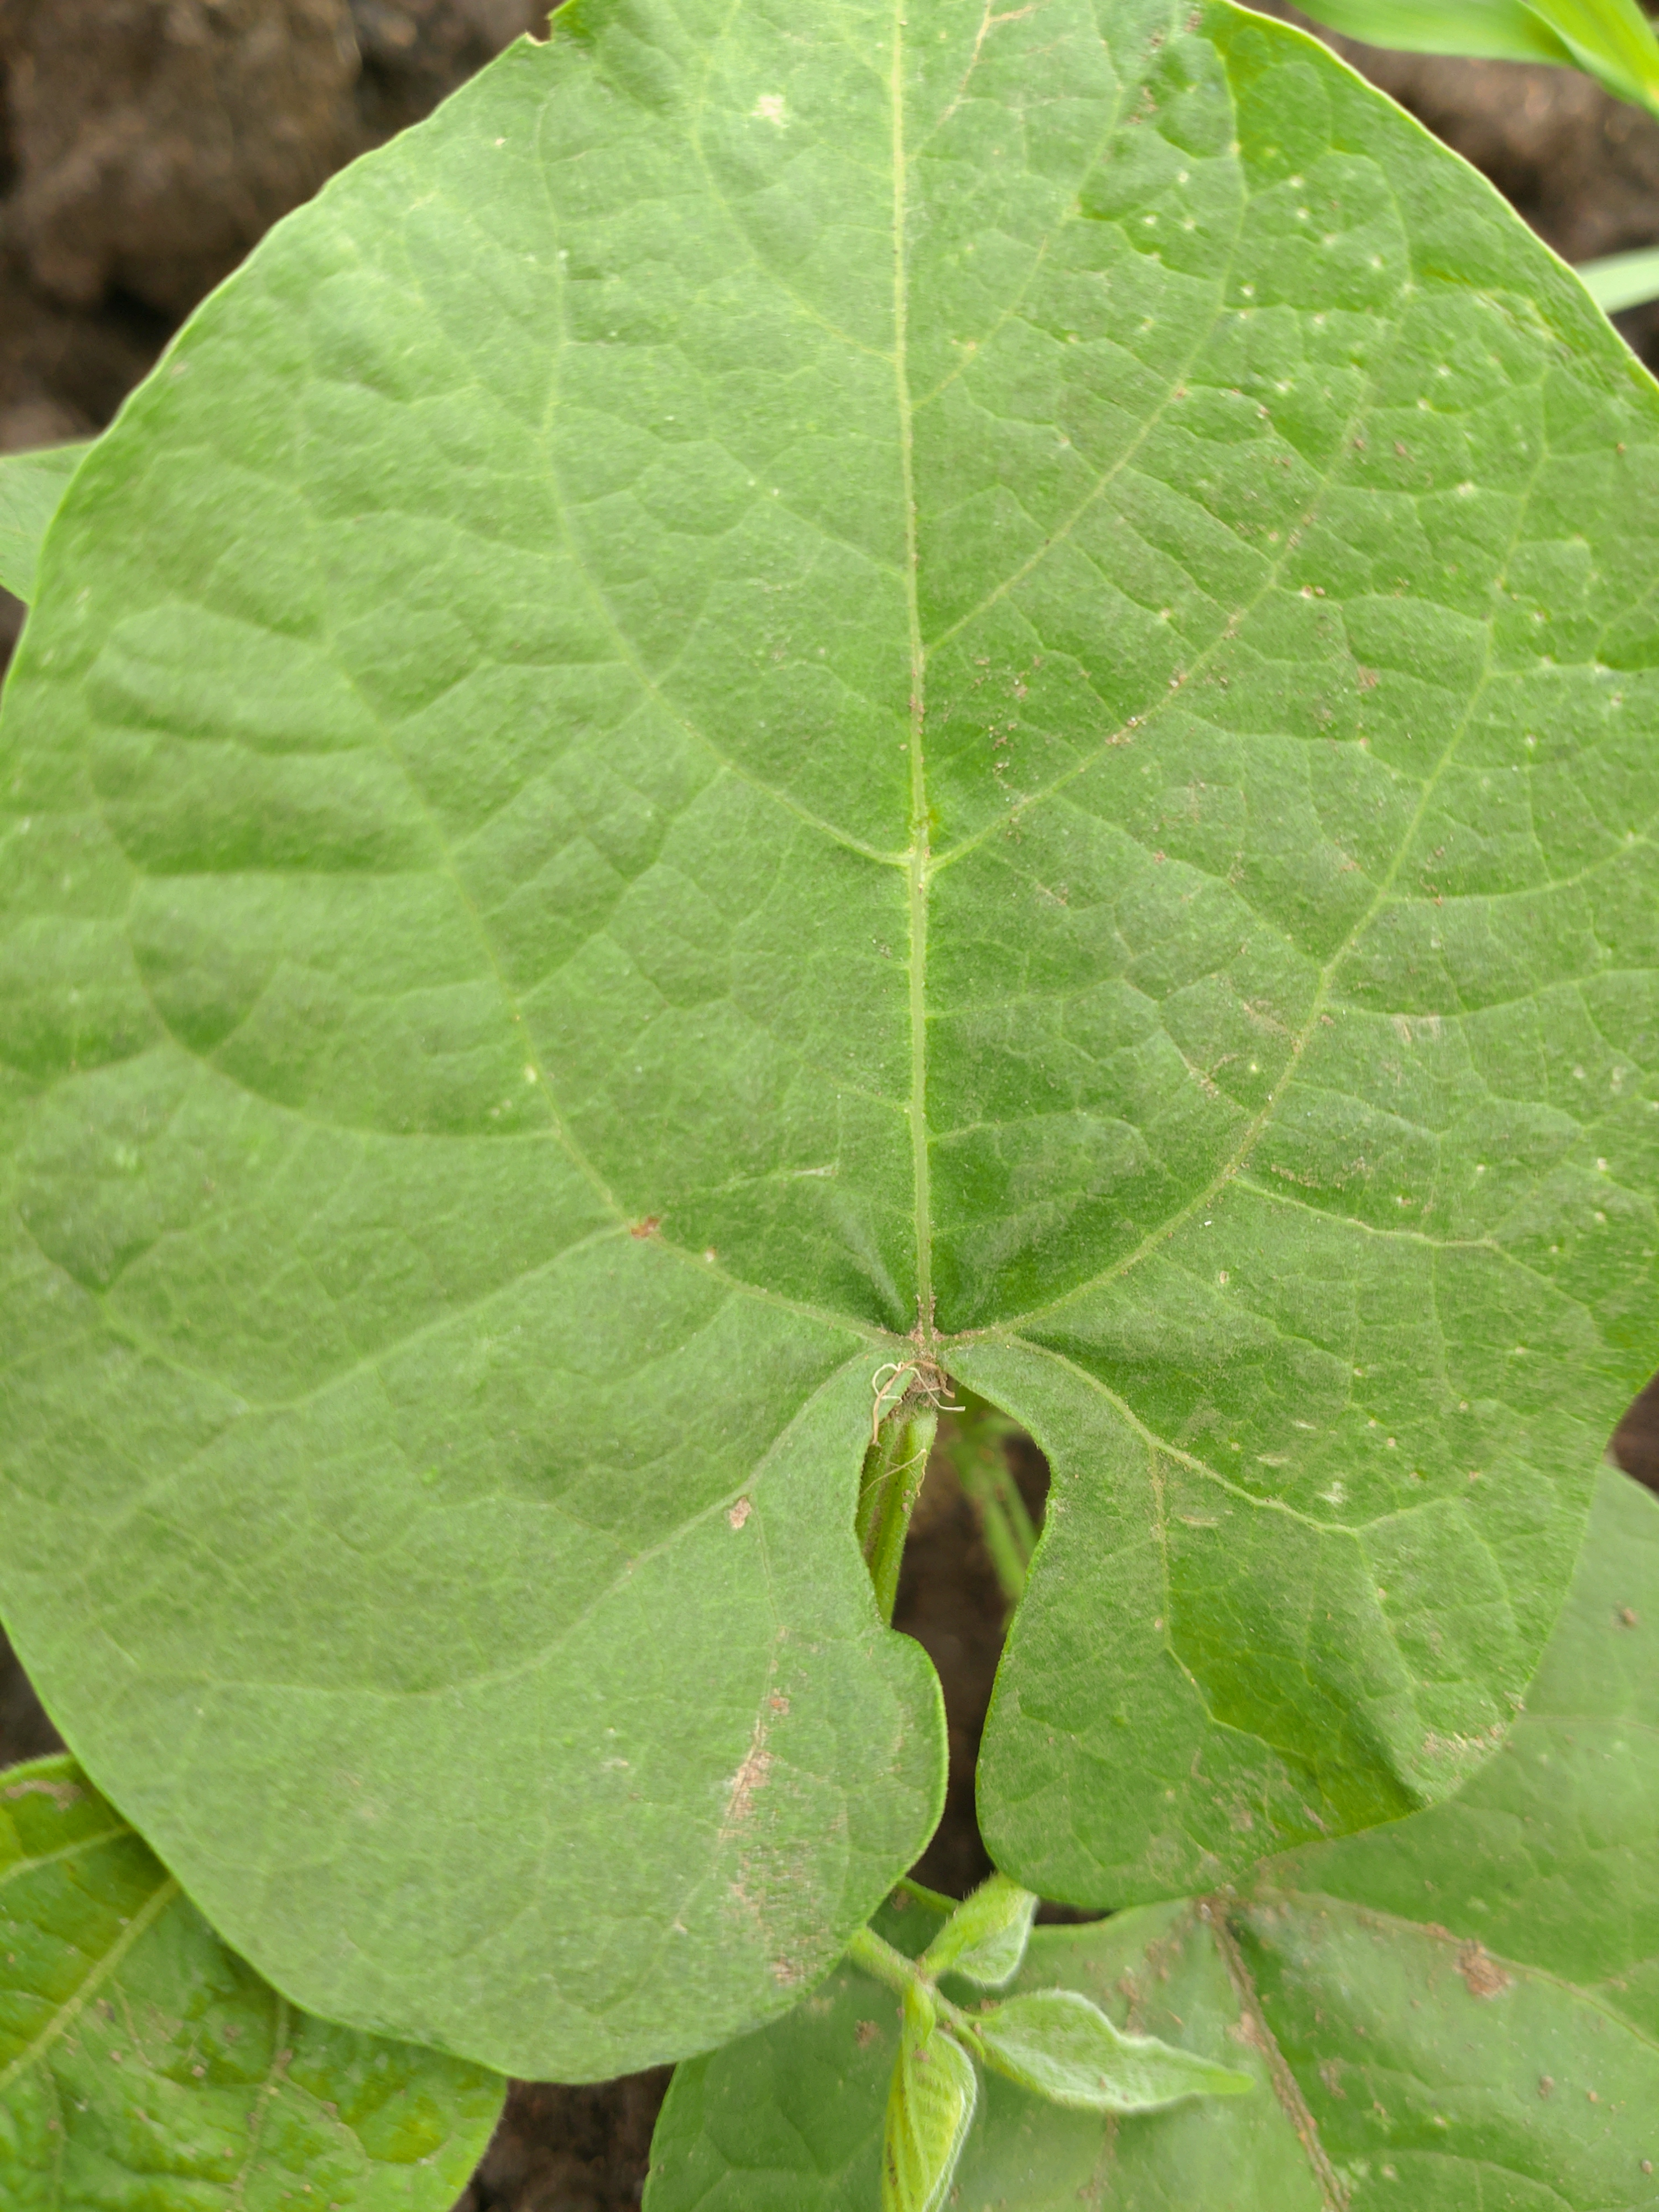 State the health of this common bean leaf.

healthy
